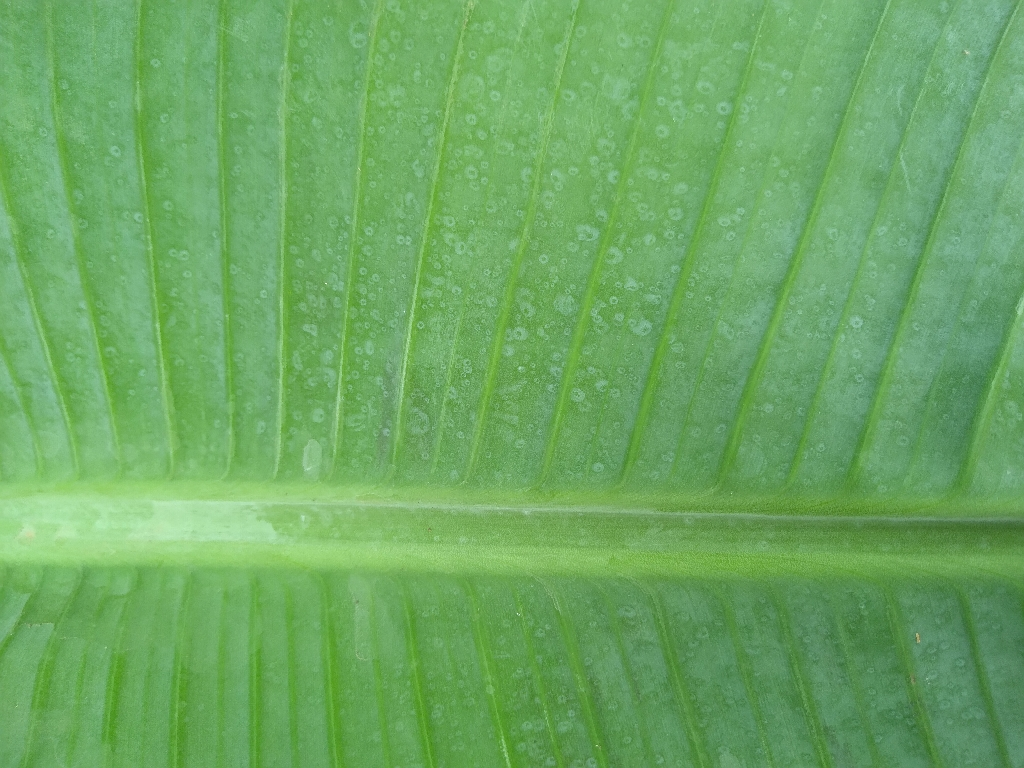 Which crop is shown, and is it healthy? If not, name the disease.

banana, healthy
